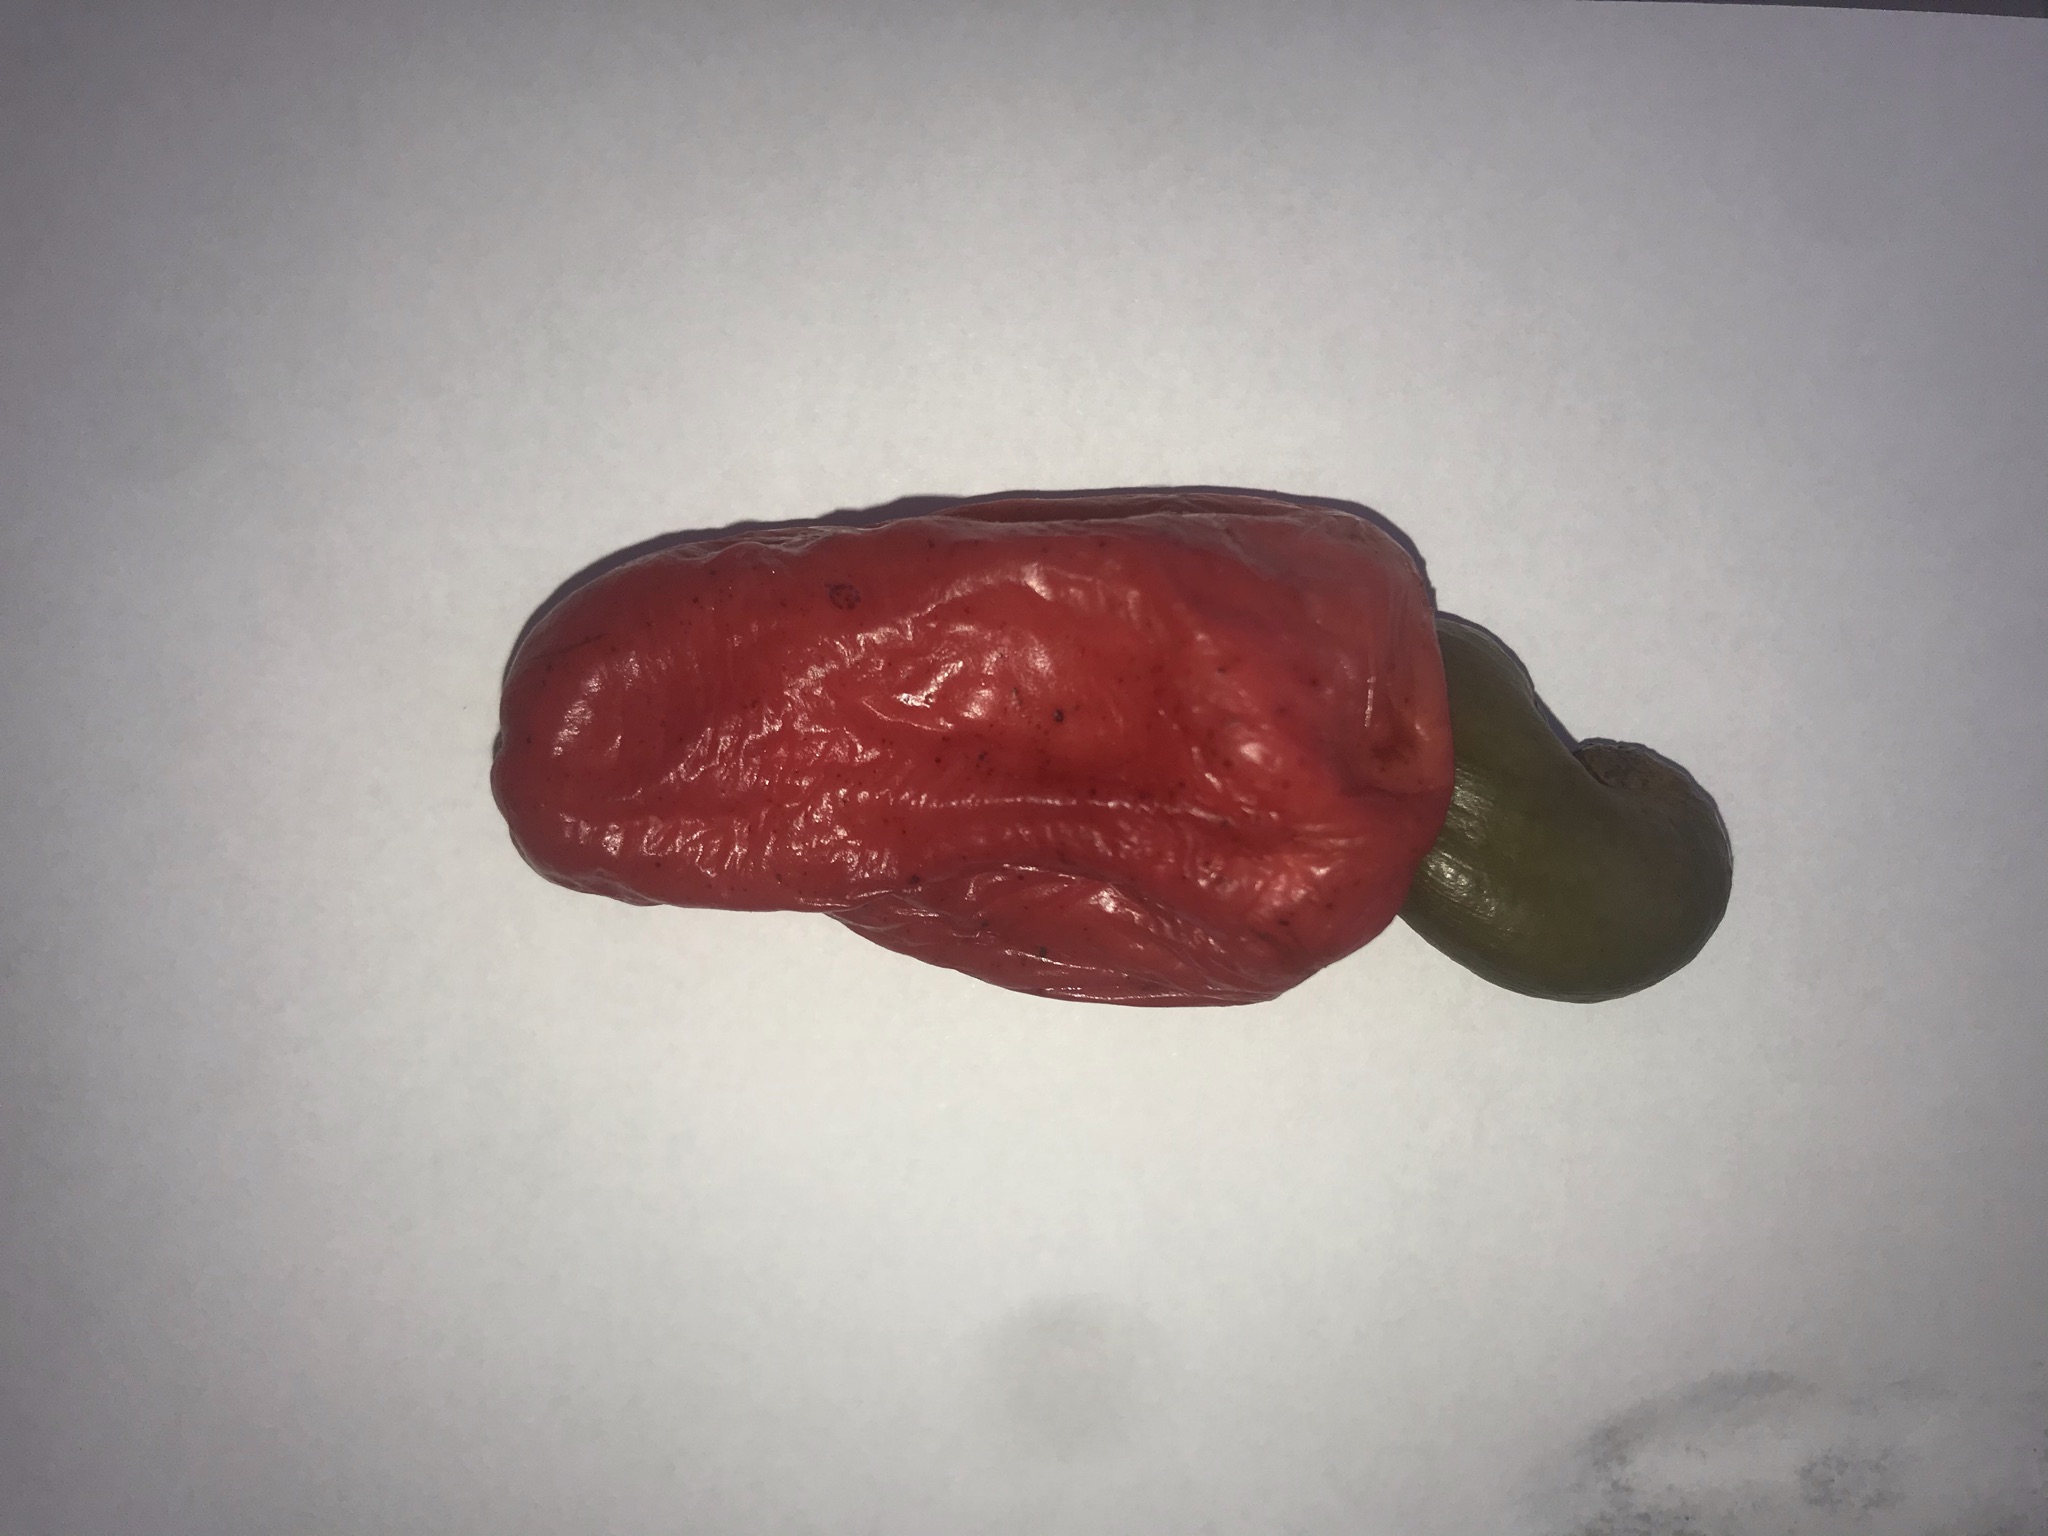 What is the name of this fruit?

caju vermelho
